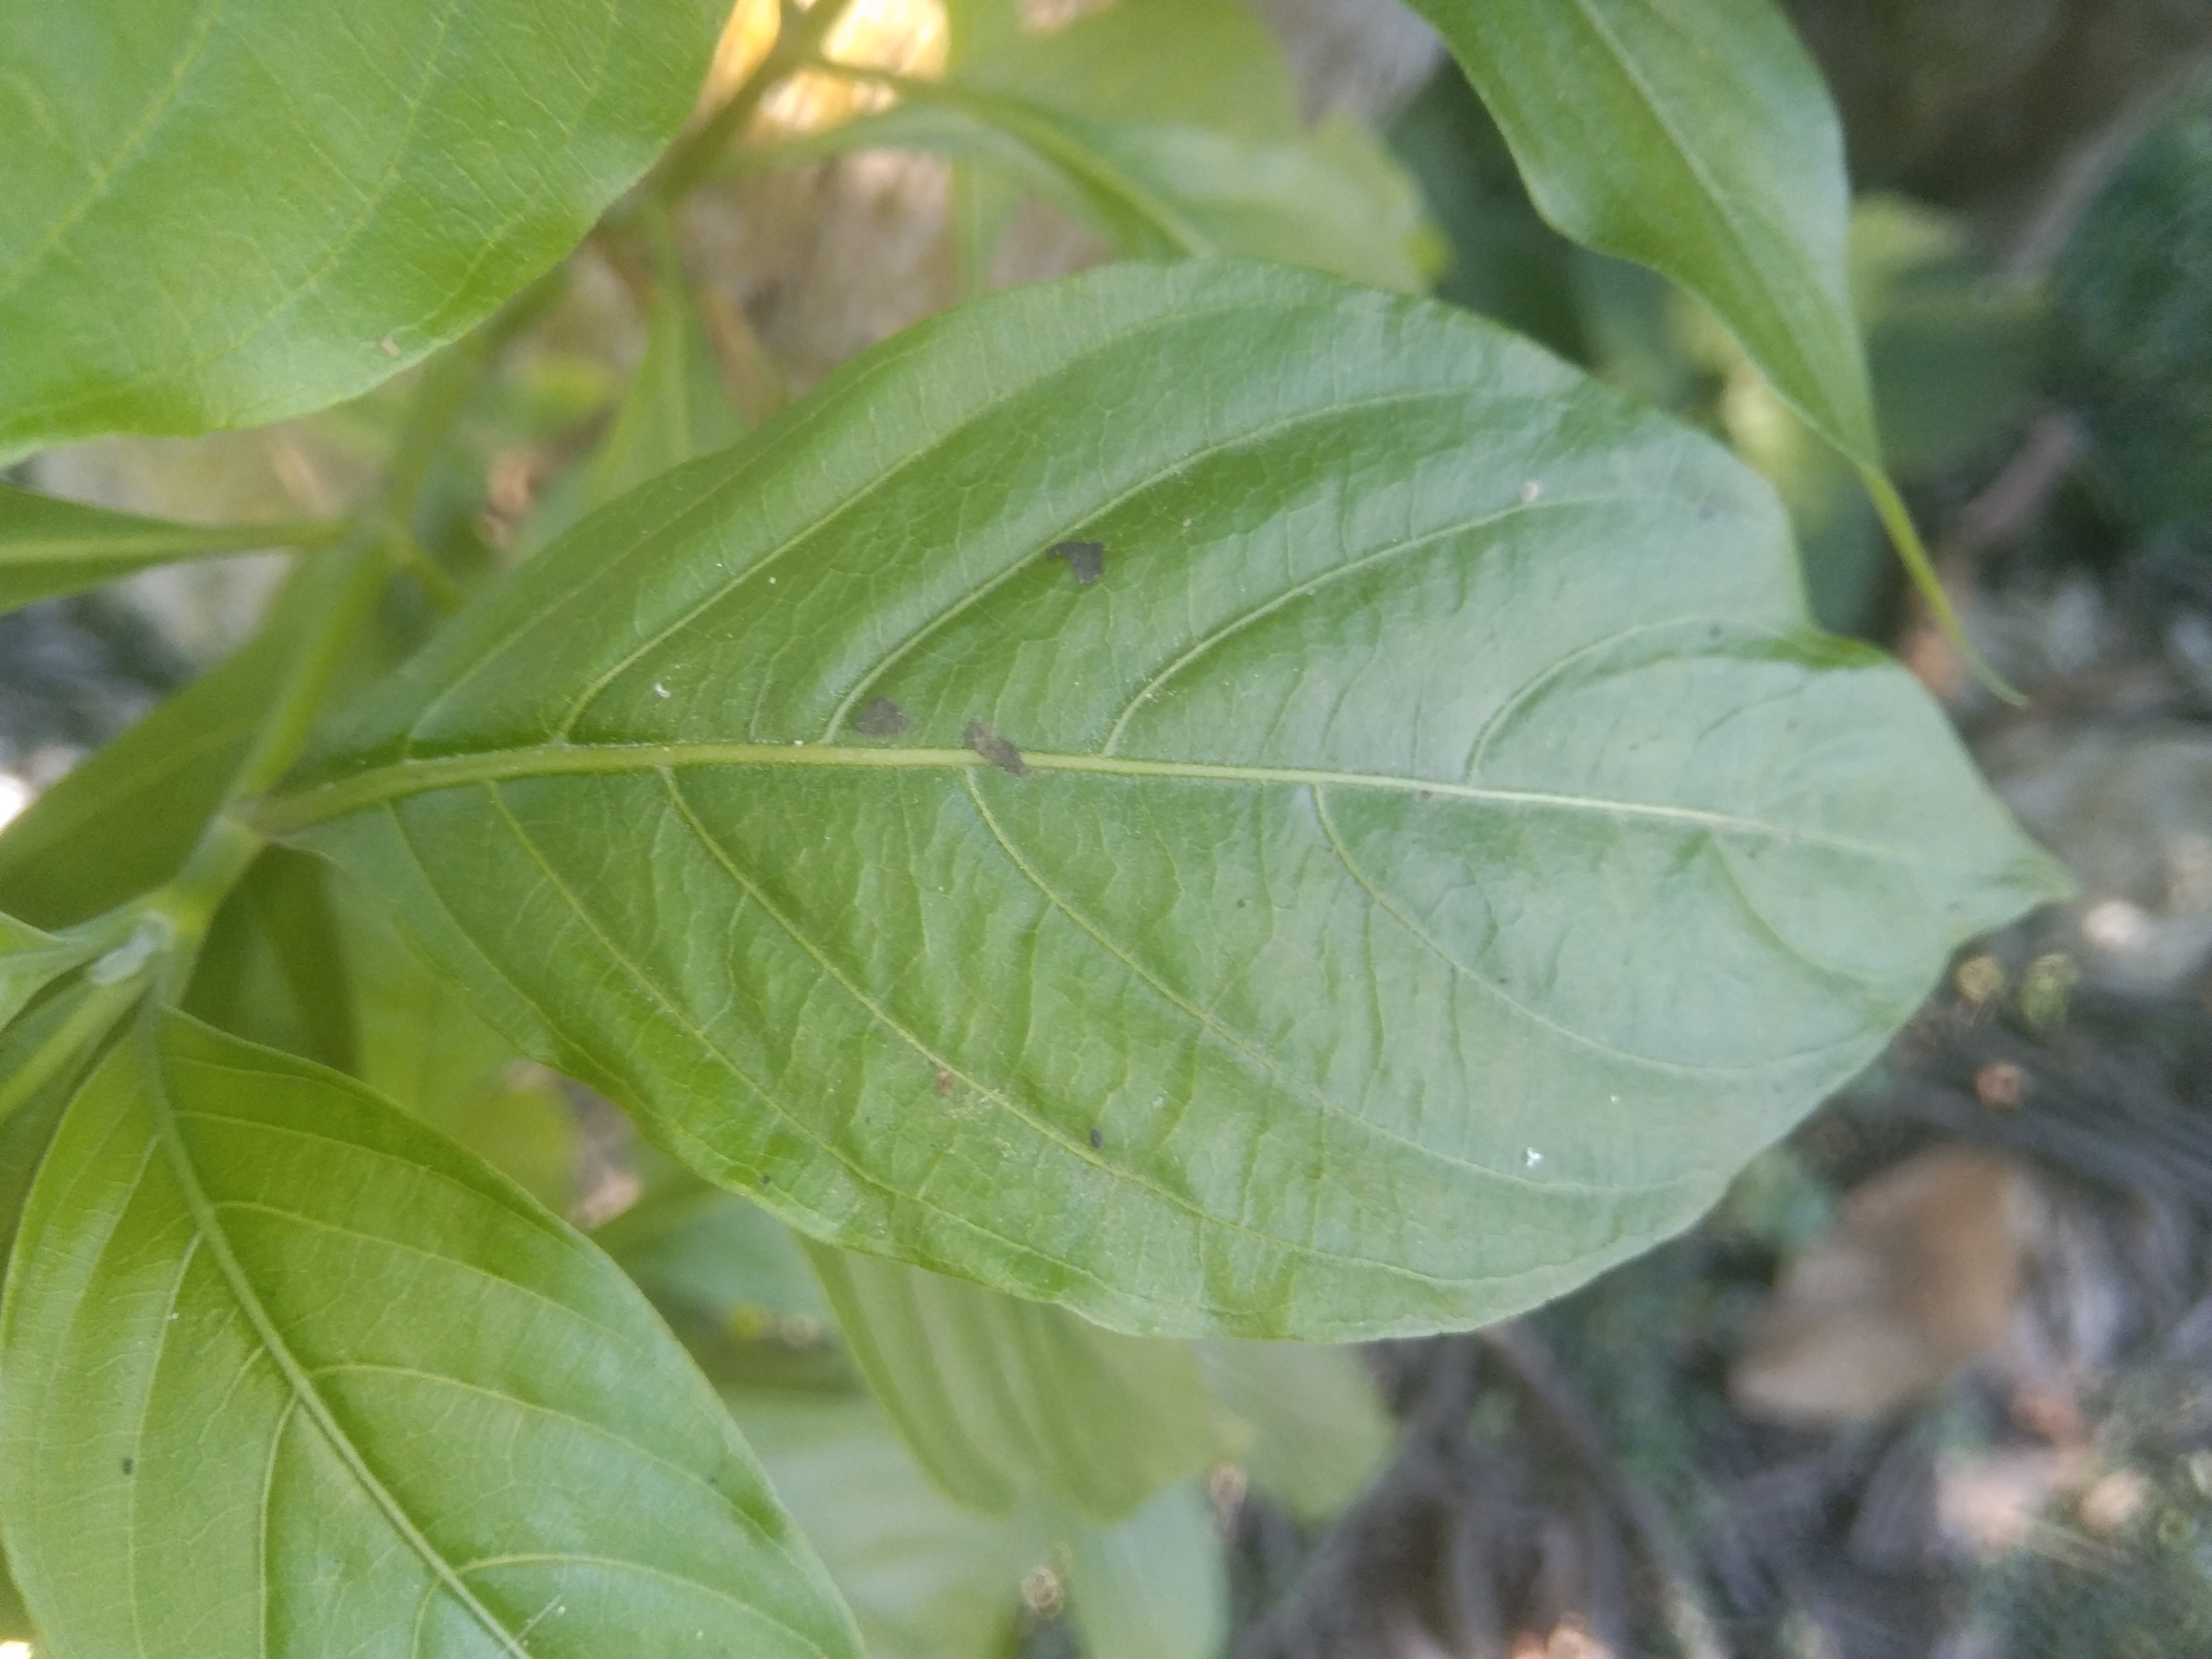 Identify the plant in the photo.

vasaka
